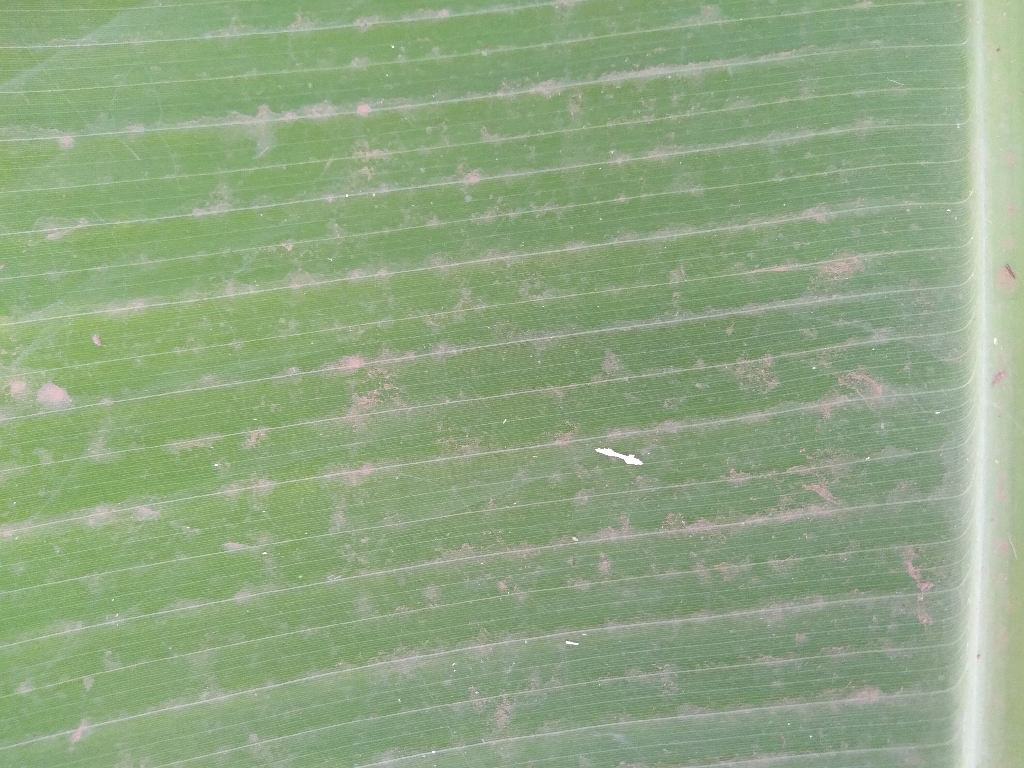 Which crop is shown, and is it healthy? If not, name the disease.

banana, healthy
